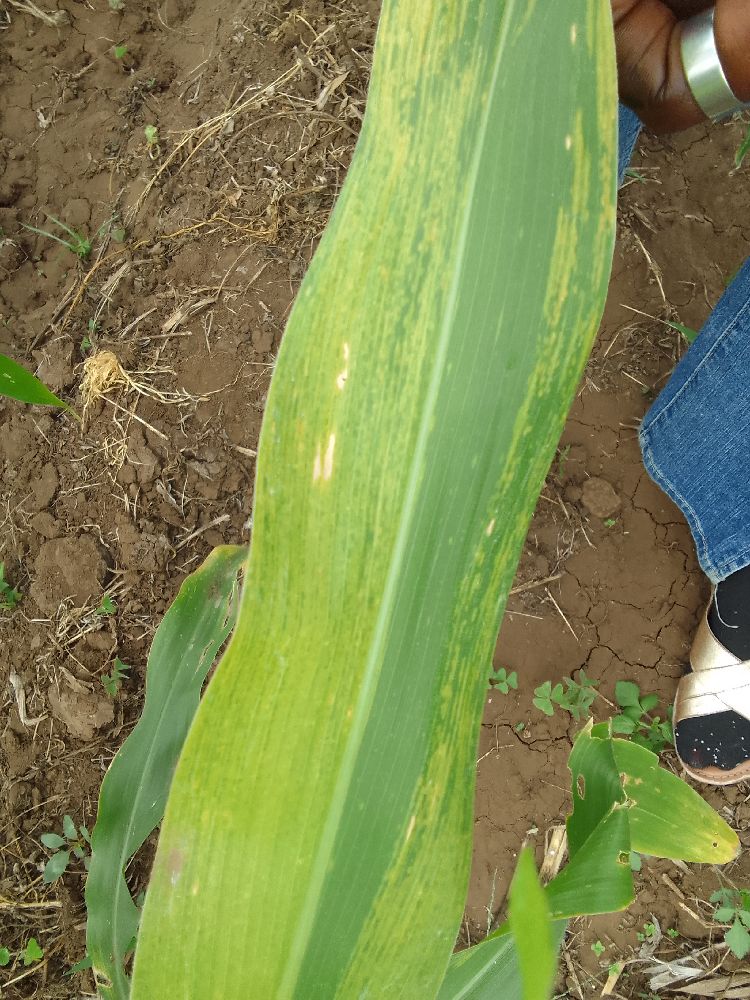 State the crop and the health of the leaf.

maize, maize lethal necrosis
